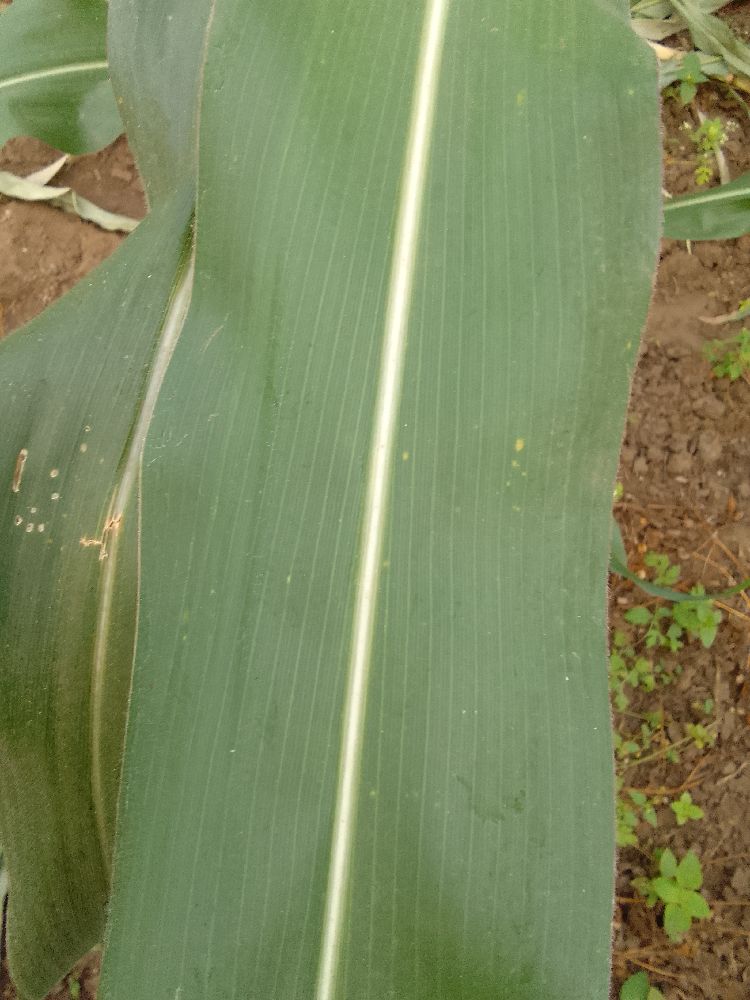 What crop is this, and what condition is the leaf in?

maize, healthy
